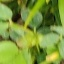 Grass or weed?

unstructured weed
